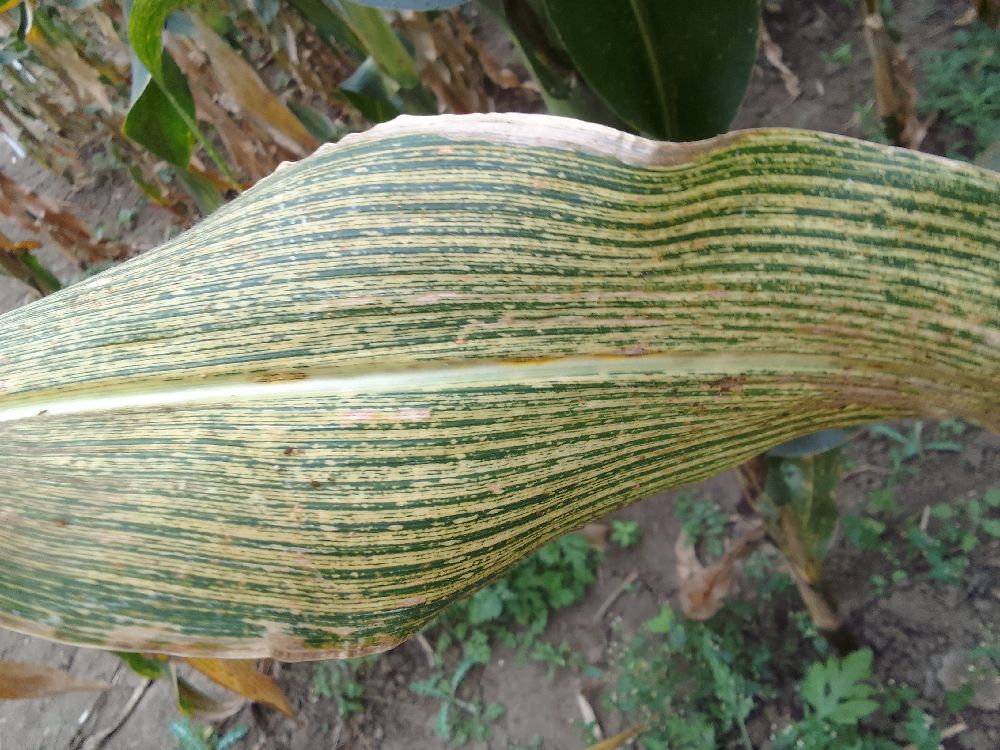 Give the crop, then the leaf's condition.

maize, maize streak virus
